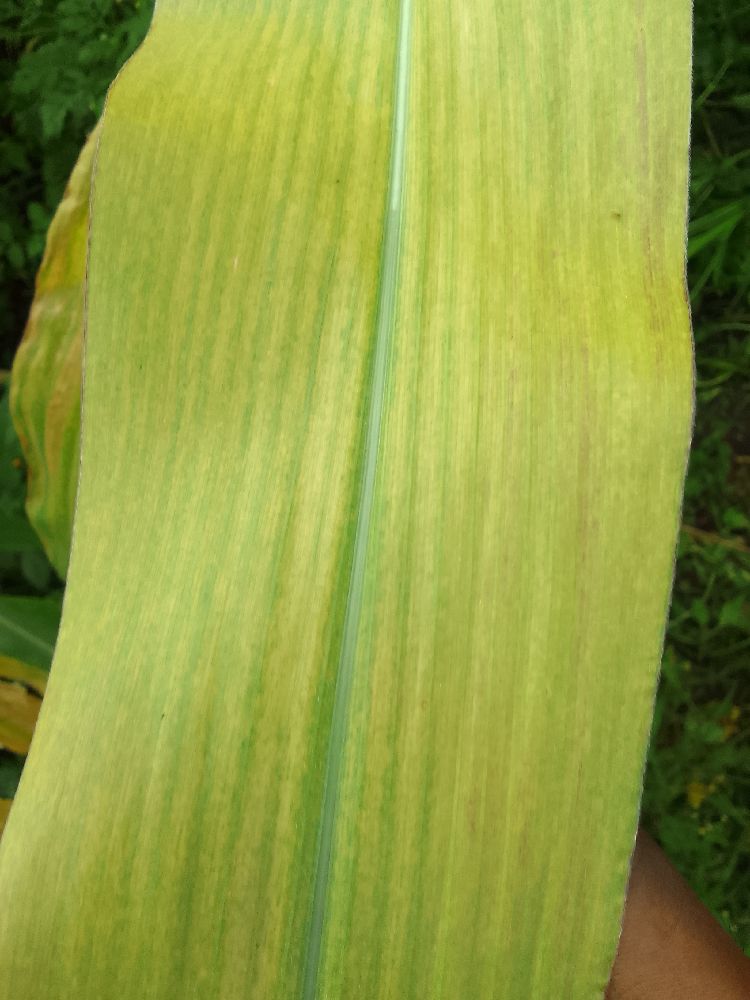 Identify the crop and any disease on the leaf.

maize, maize lethal necrosis
